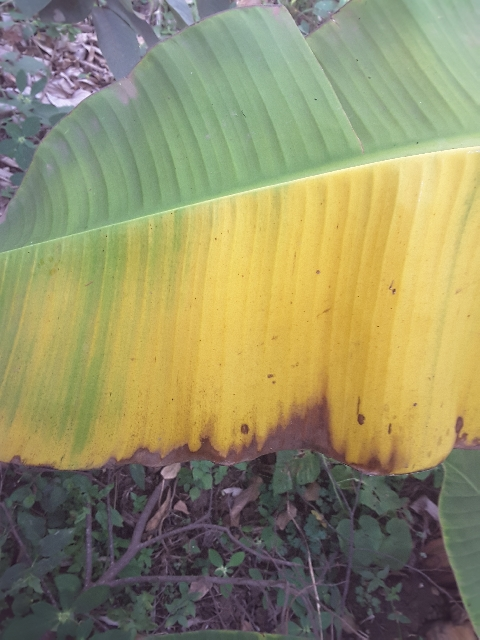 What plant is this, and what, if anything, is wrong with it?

banana, fusarium wilt race 1
